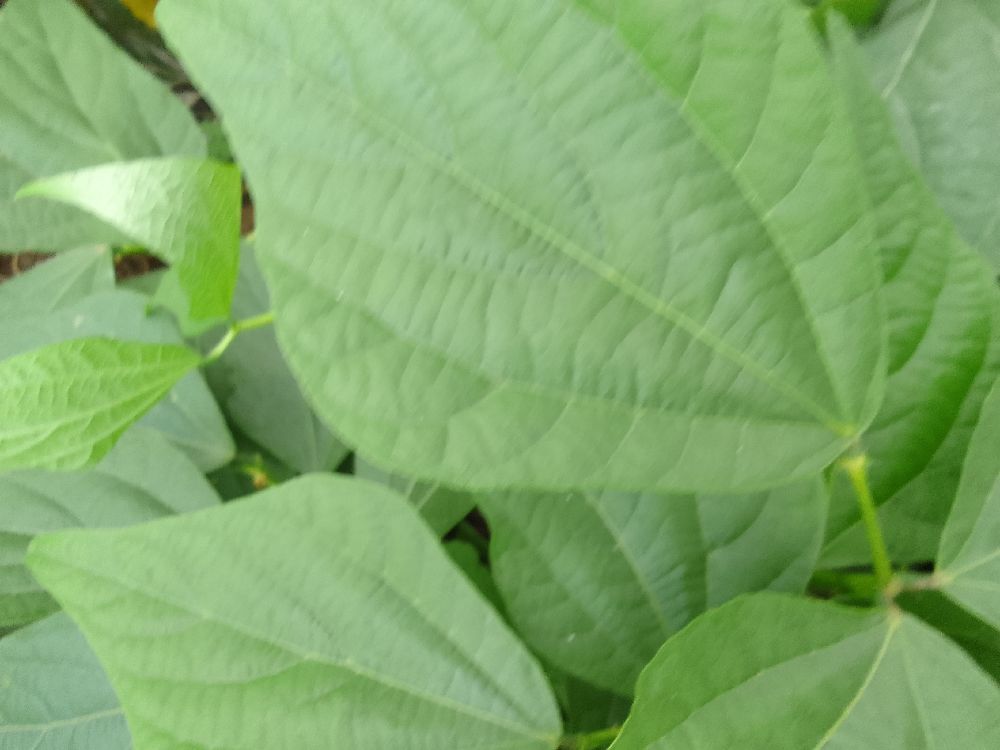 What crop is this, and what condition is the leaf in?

common bean, healthy
